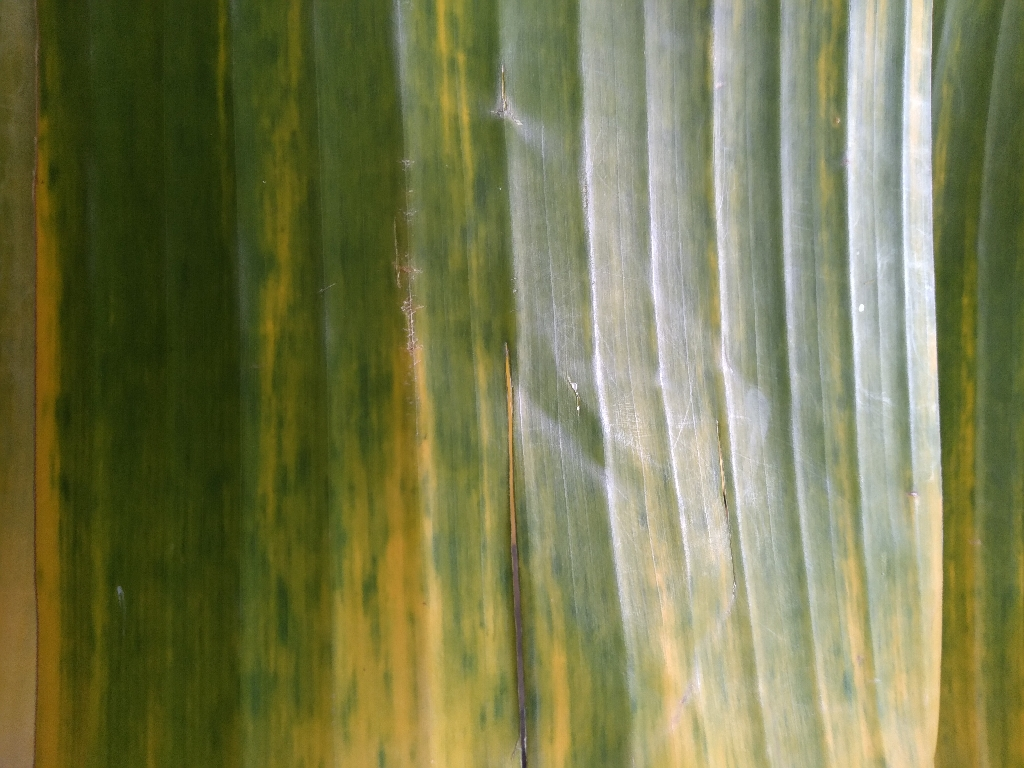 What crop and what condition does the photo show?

banana, fusarium wilt race 1
